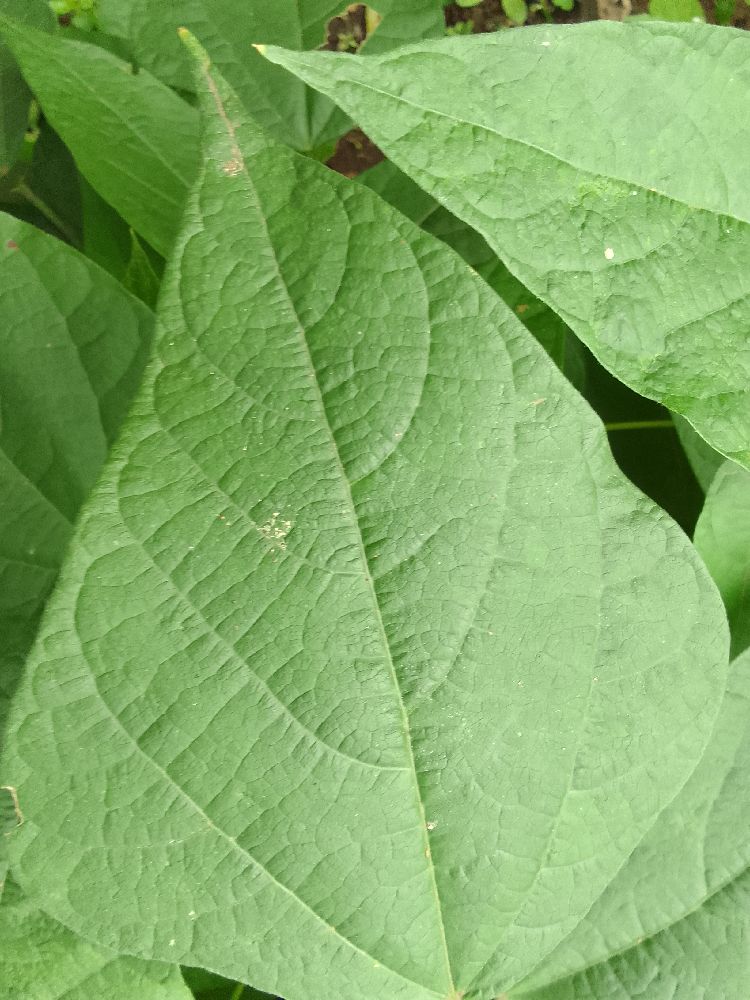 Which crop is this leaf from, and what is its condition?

common bean, healthy
